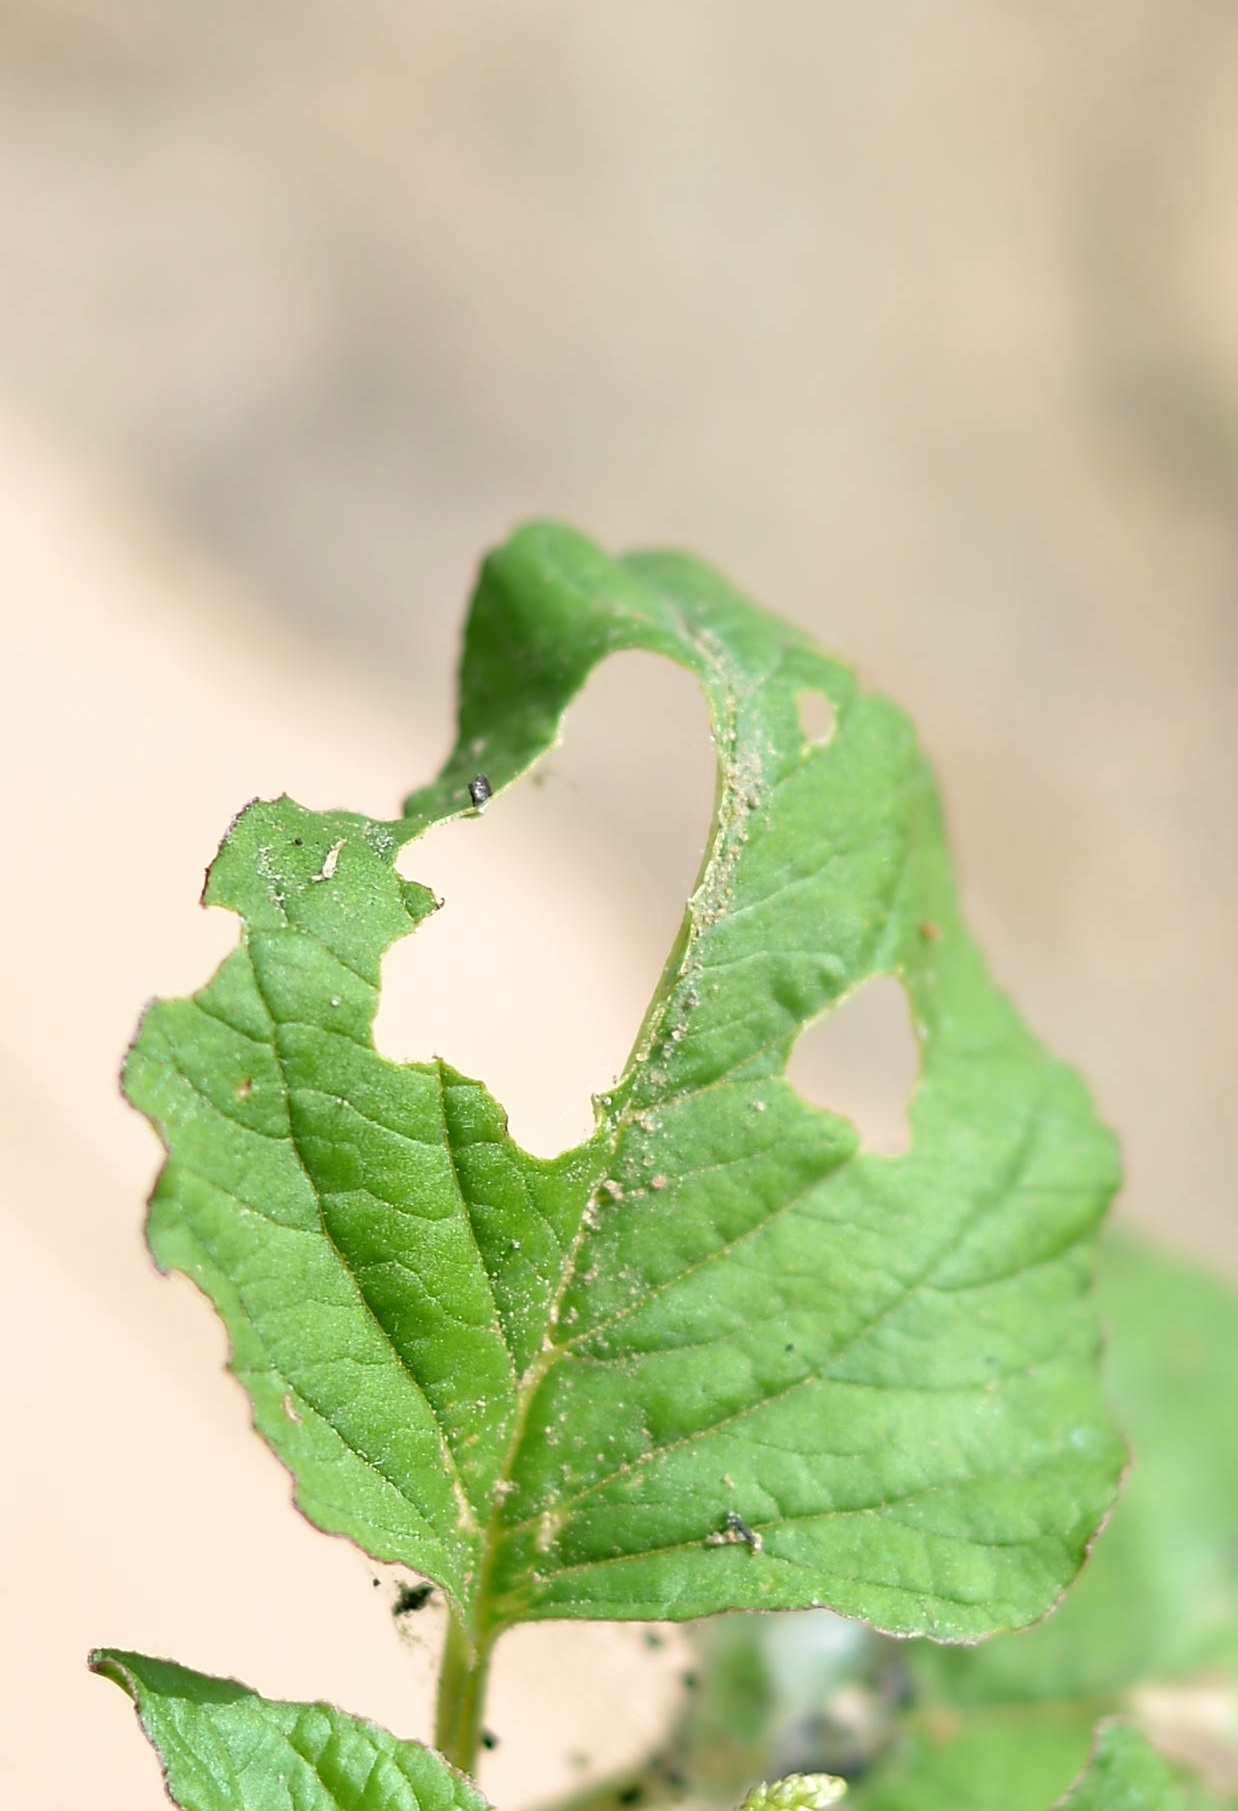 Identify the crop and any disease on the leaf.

tomato, infected
